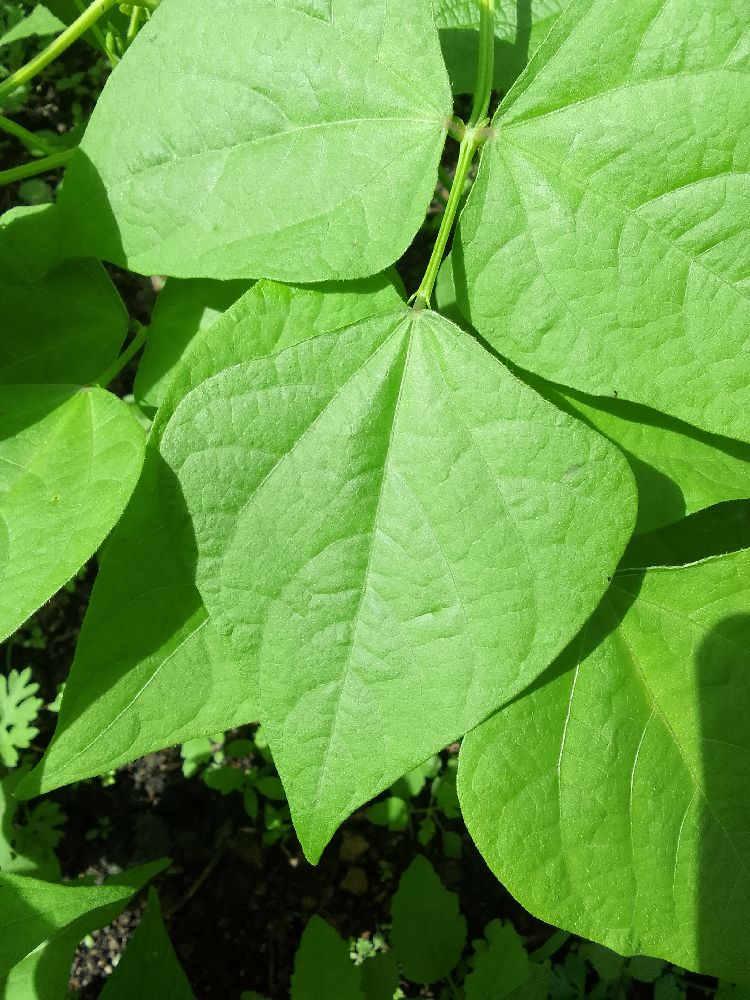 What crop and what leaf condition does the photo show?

common bean, healthy
